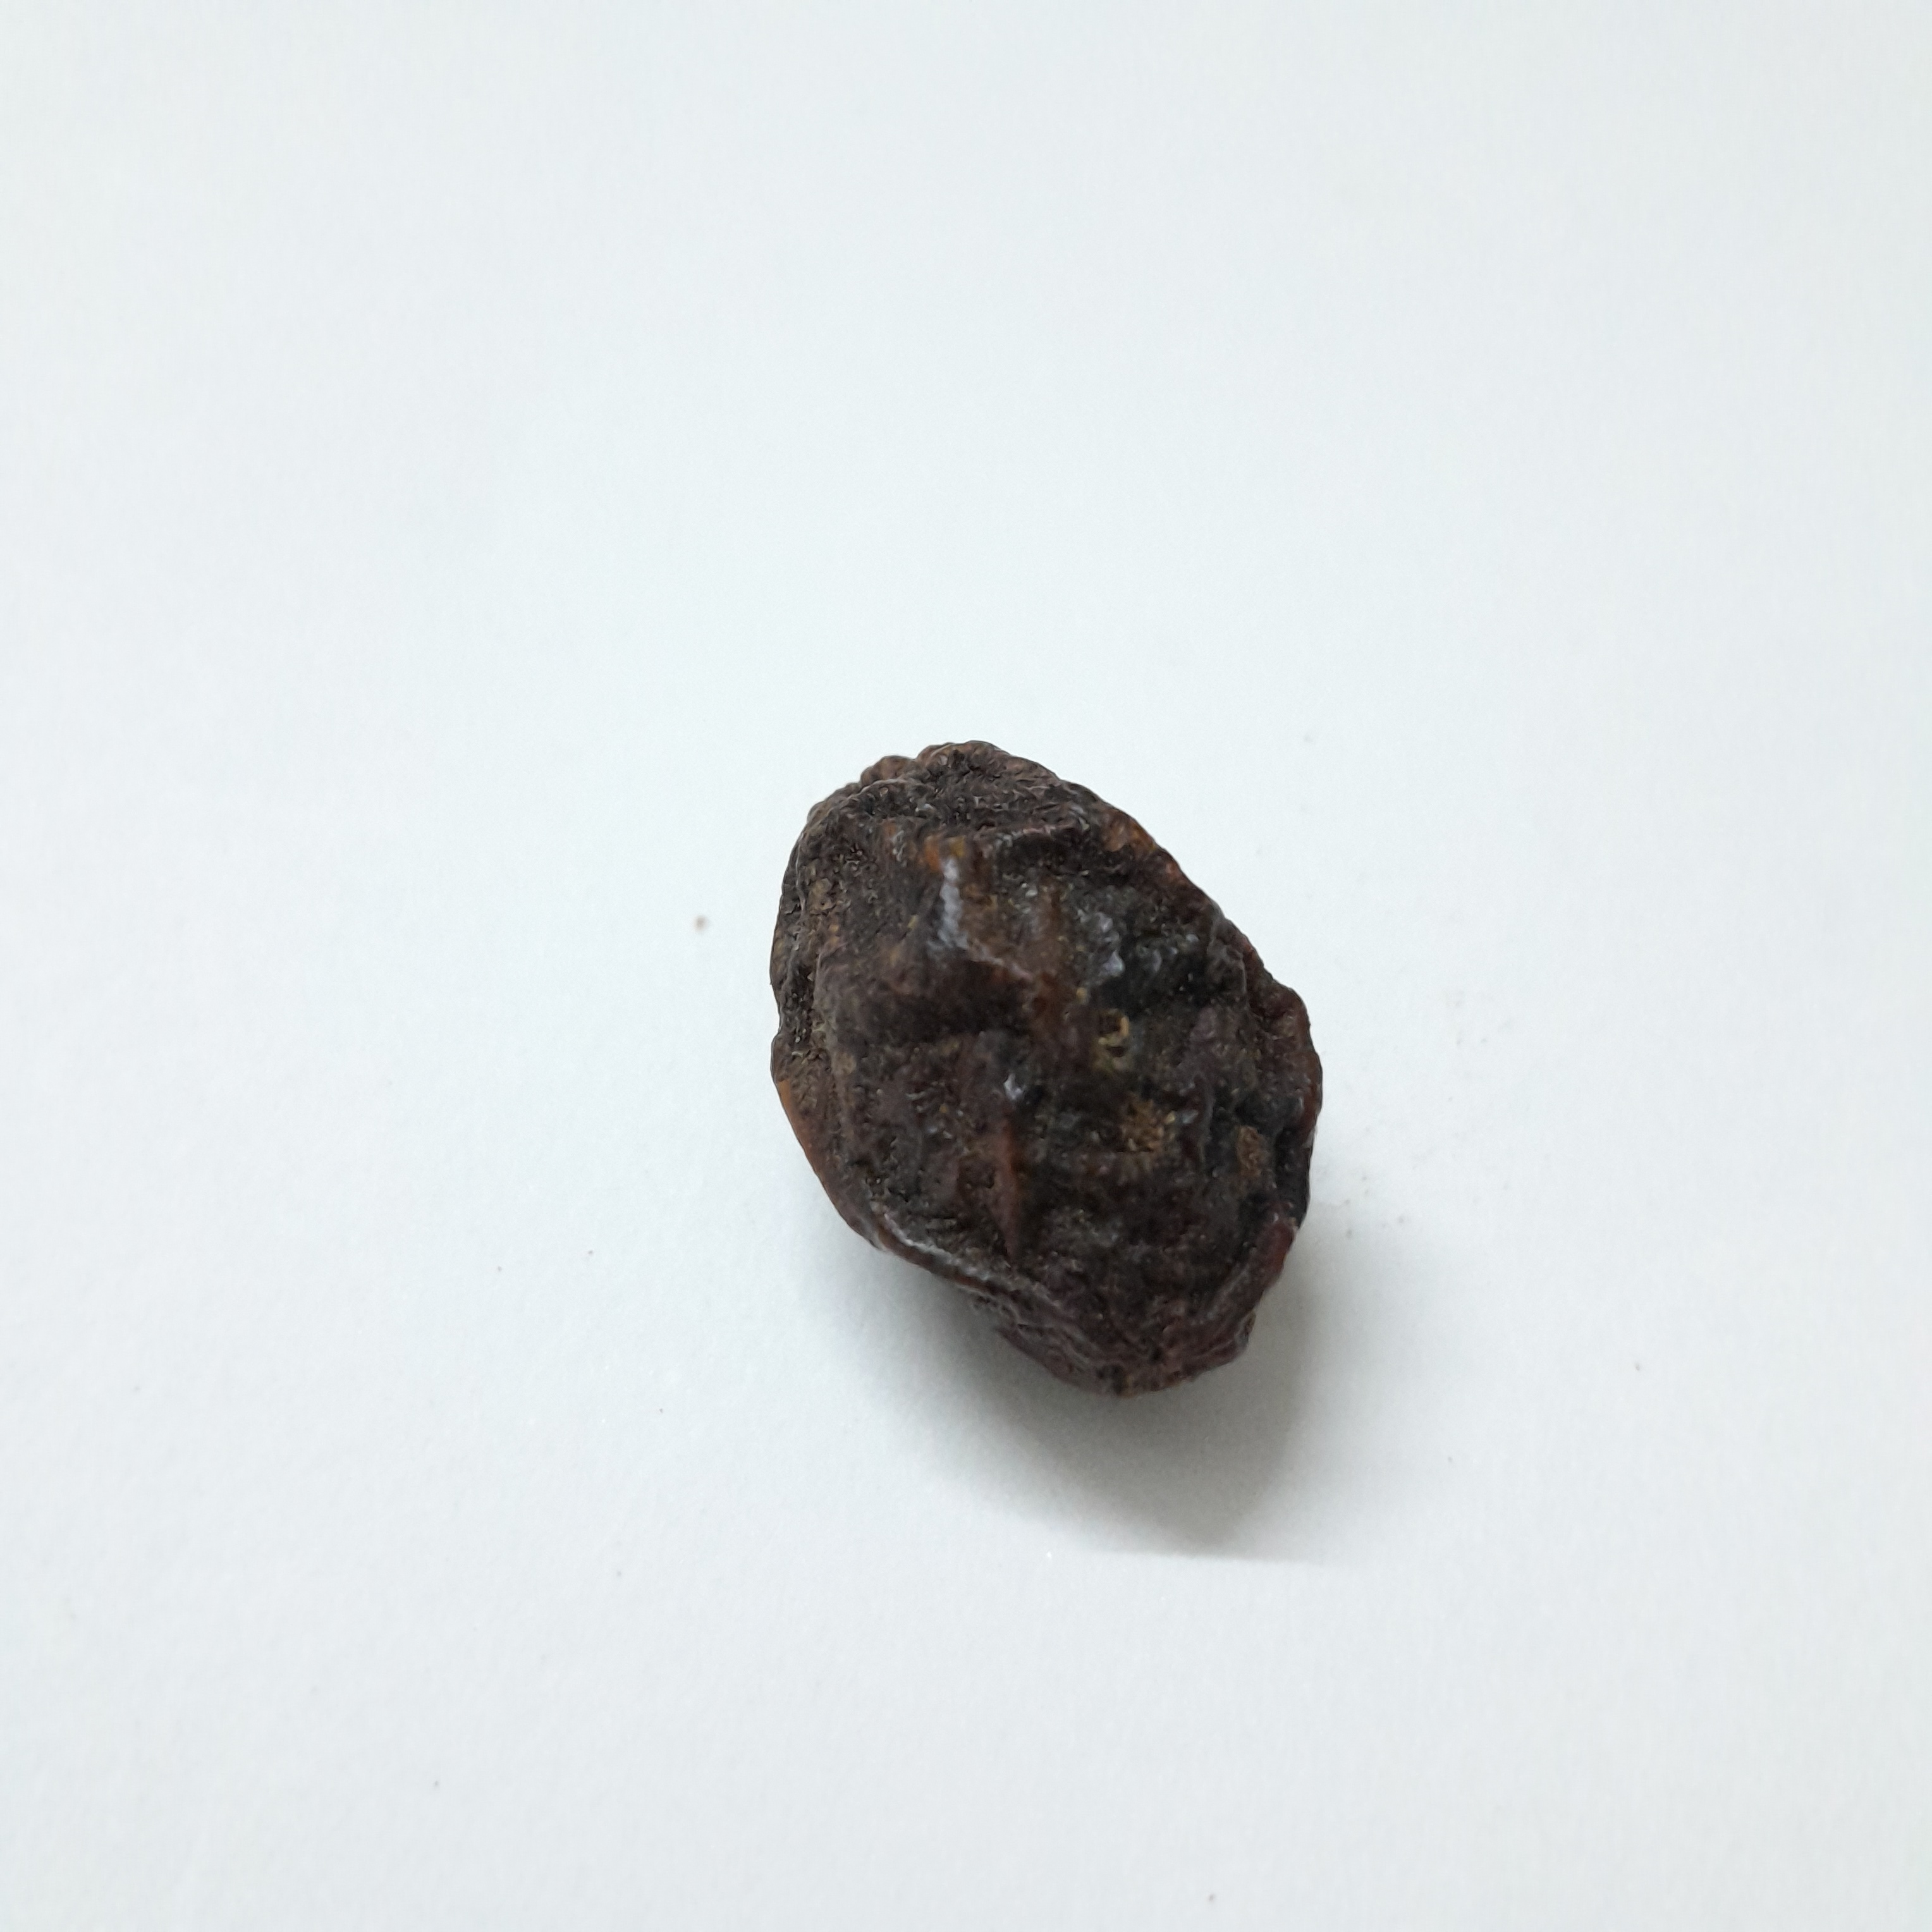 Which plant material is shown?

kadukharik
